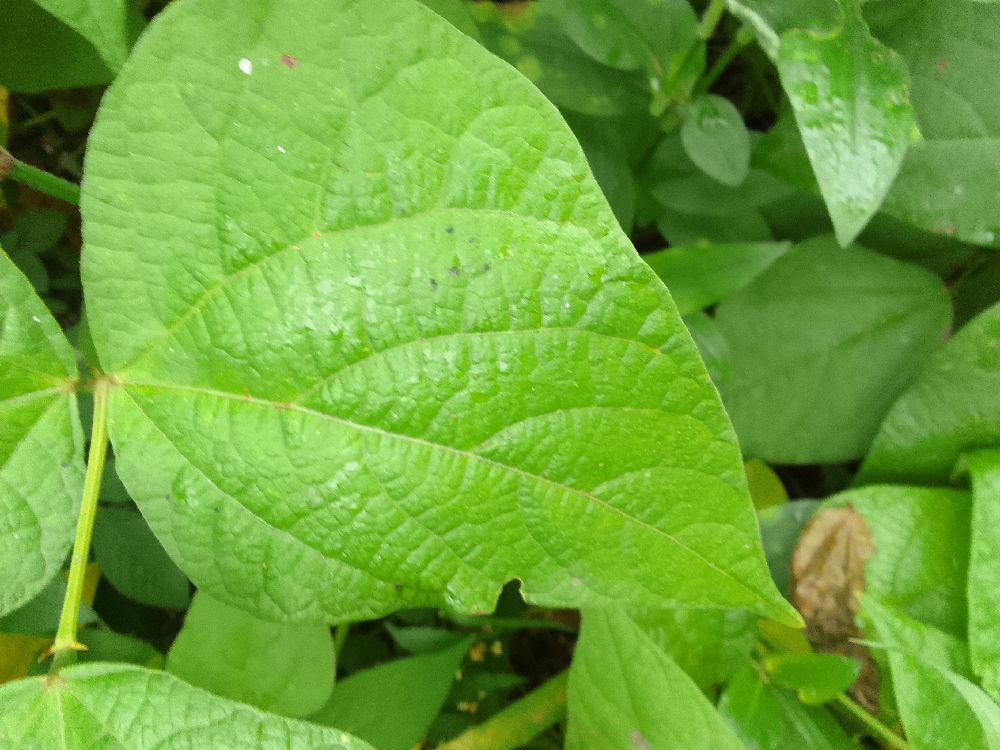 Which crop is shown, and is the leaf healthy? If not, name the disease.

common bean, healthy
